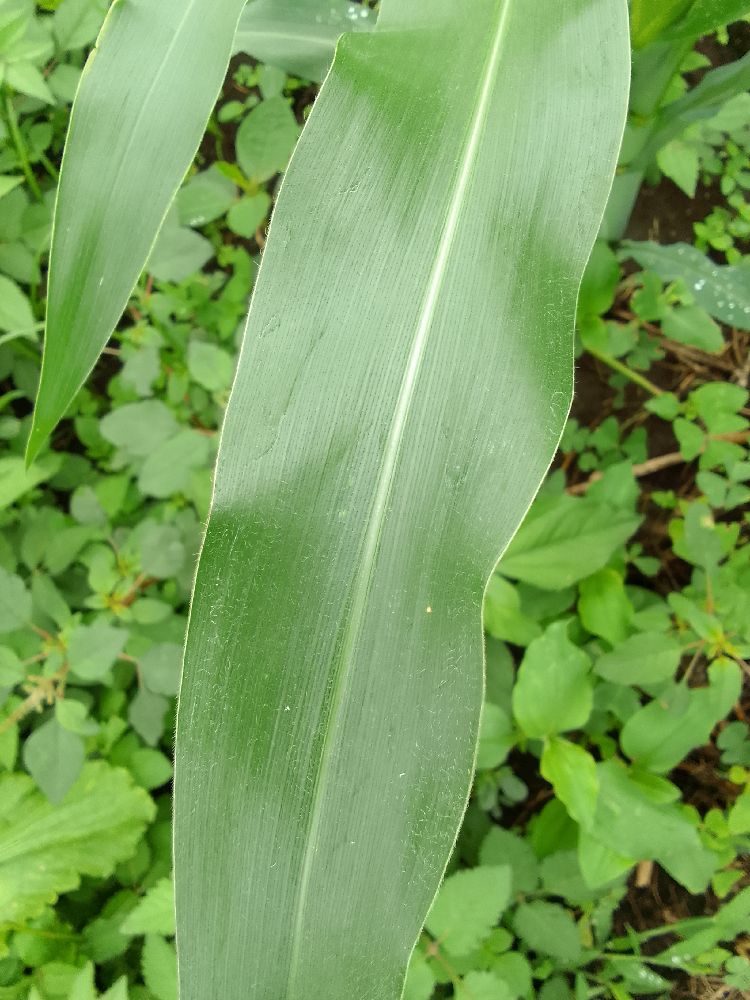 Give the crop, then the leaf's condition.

maize, healthy
